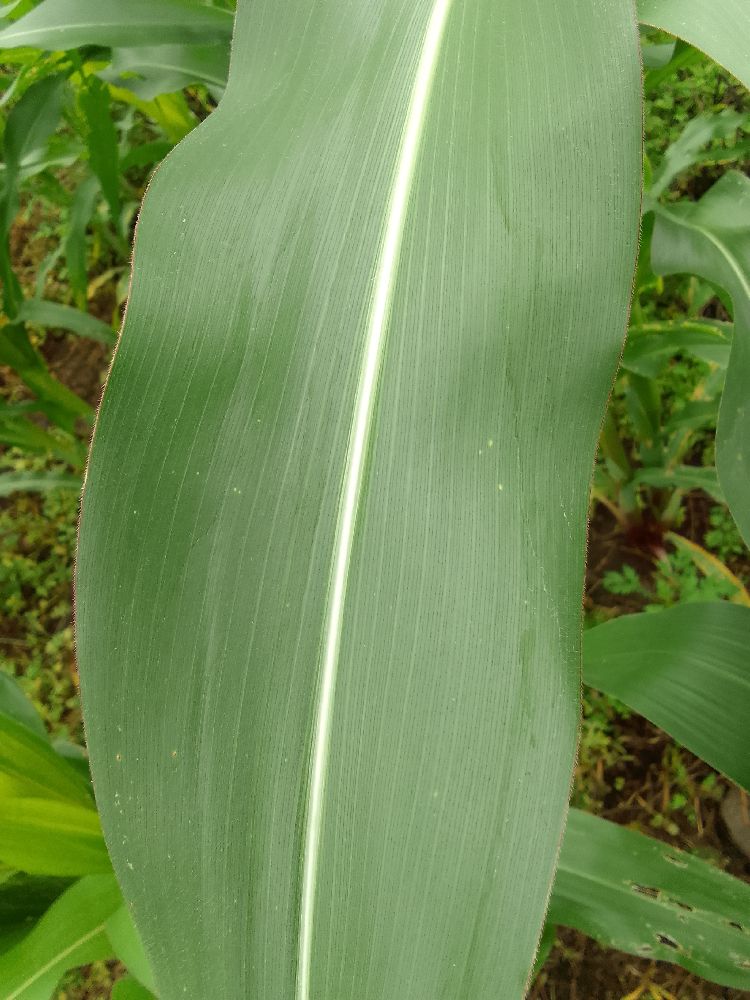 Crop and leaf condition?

maize, healthy
